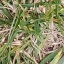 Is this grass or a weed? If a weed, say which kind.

grass
